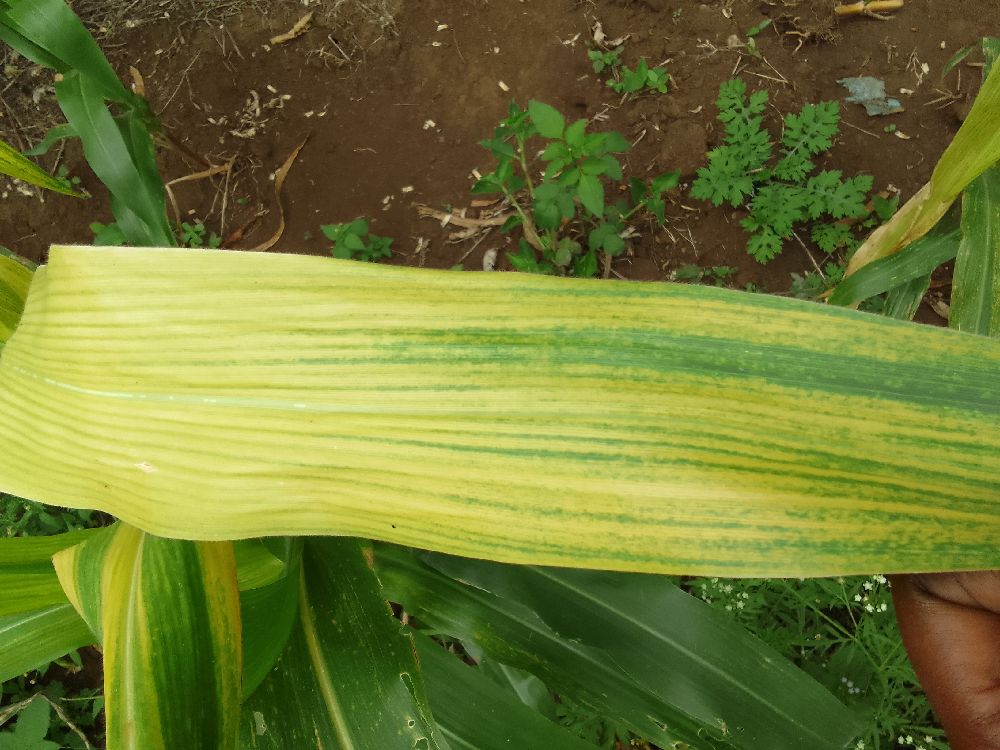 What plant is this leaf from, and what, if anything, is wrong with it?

maize, maize lethal necrosis
